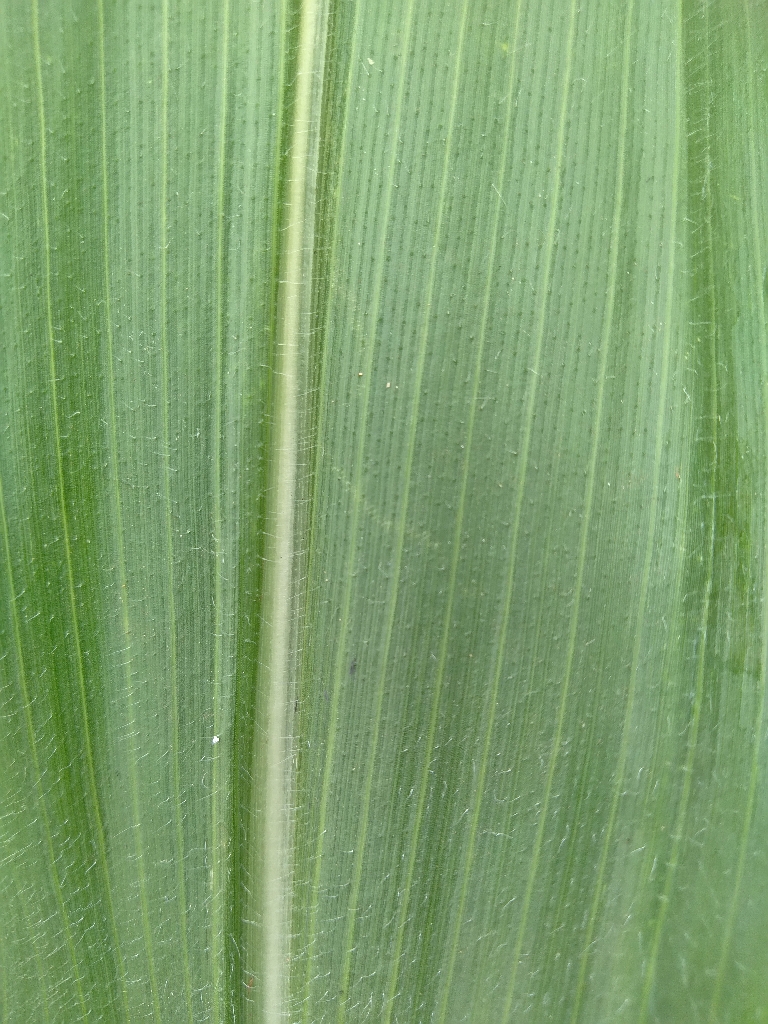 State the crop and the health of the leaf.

maize, healthy
